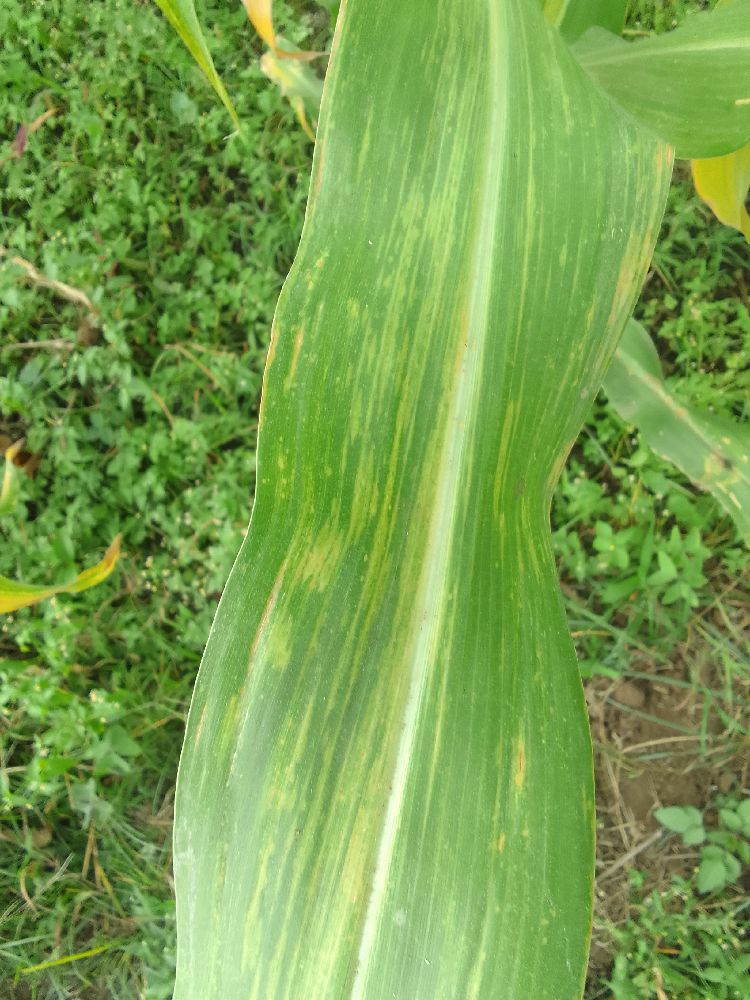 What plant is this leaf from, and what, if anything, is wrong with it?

maize, maize lethal necrosis
